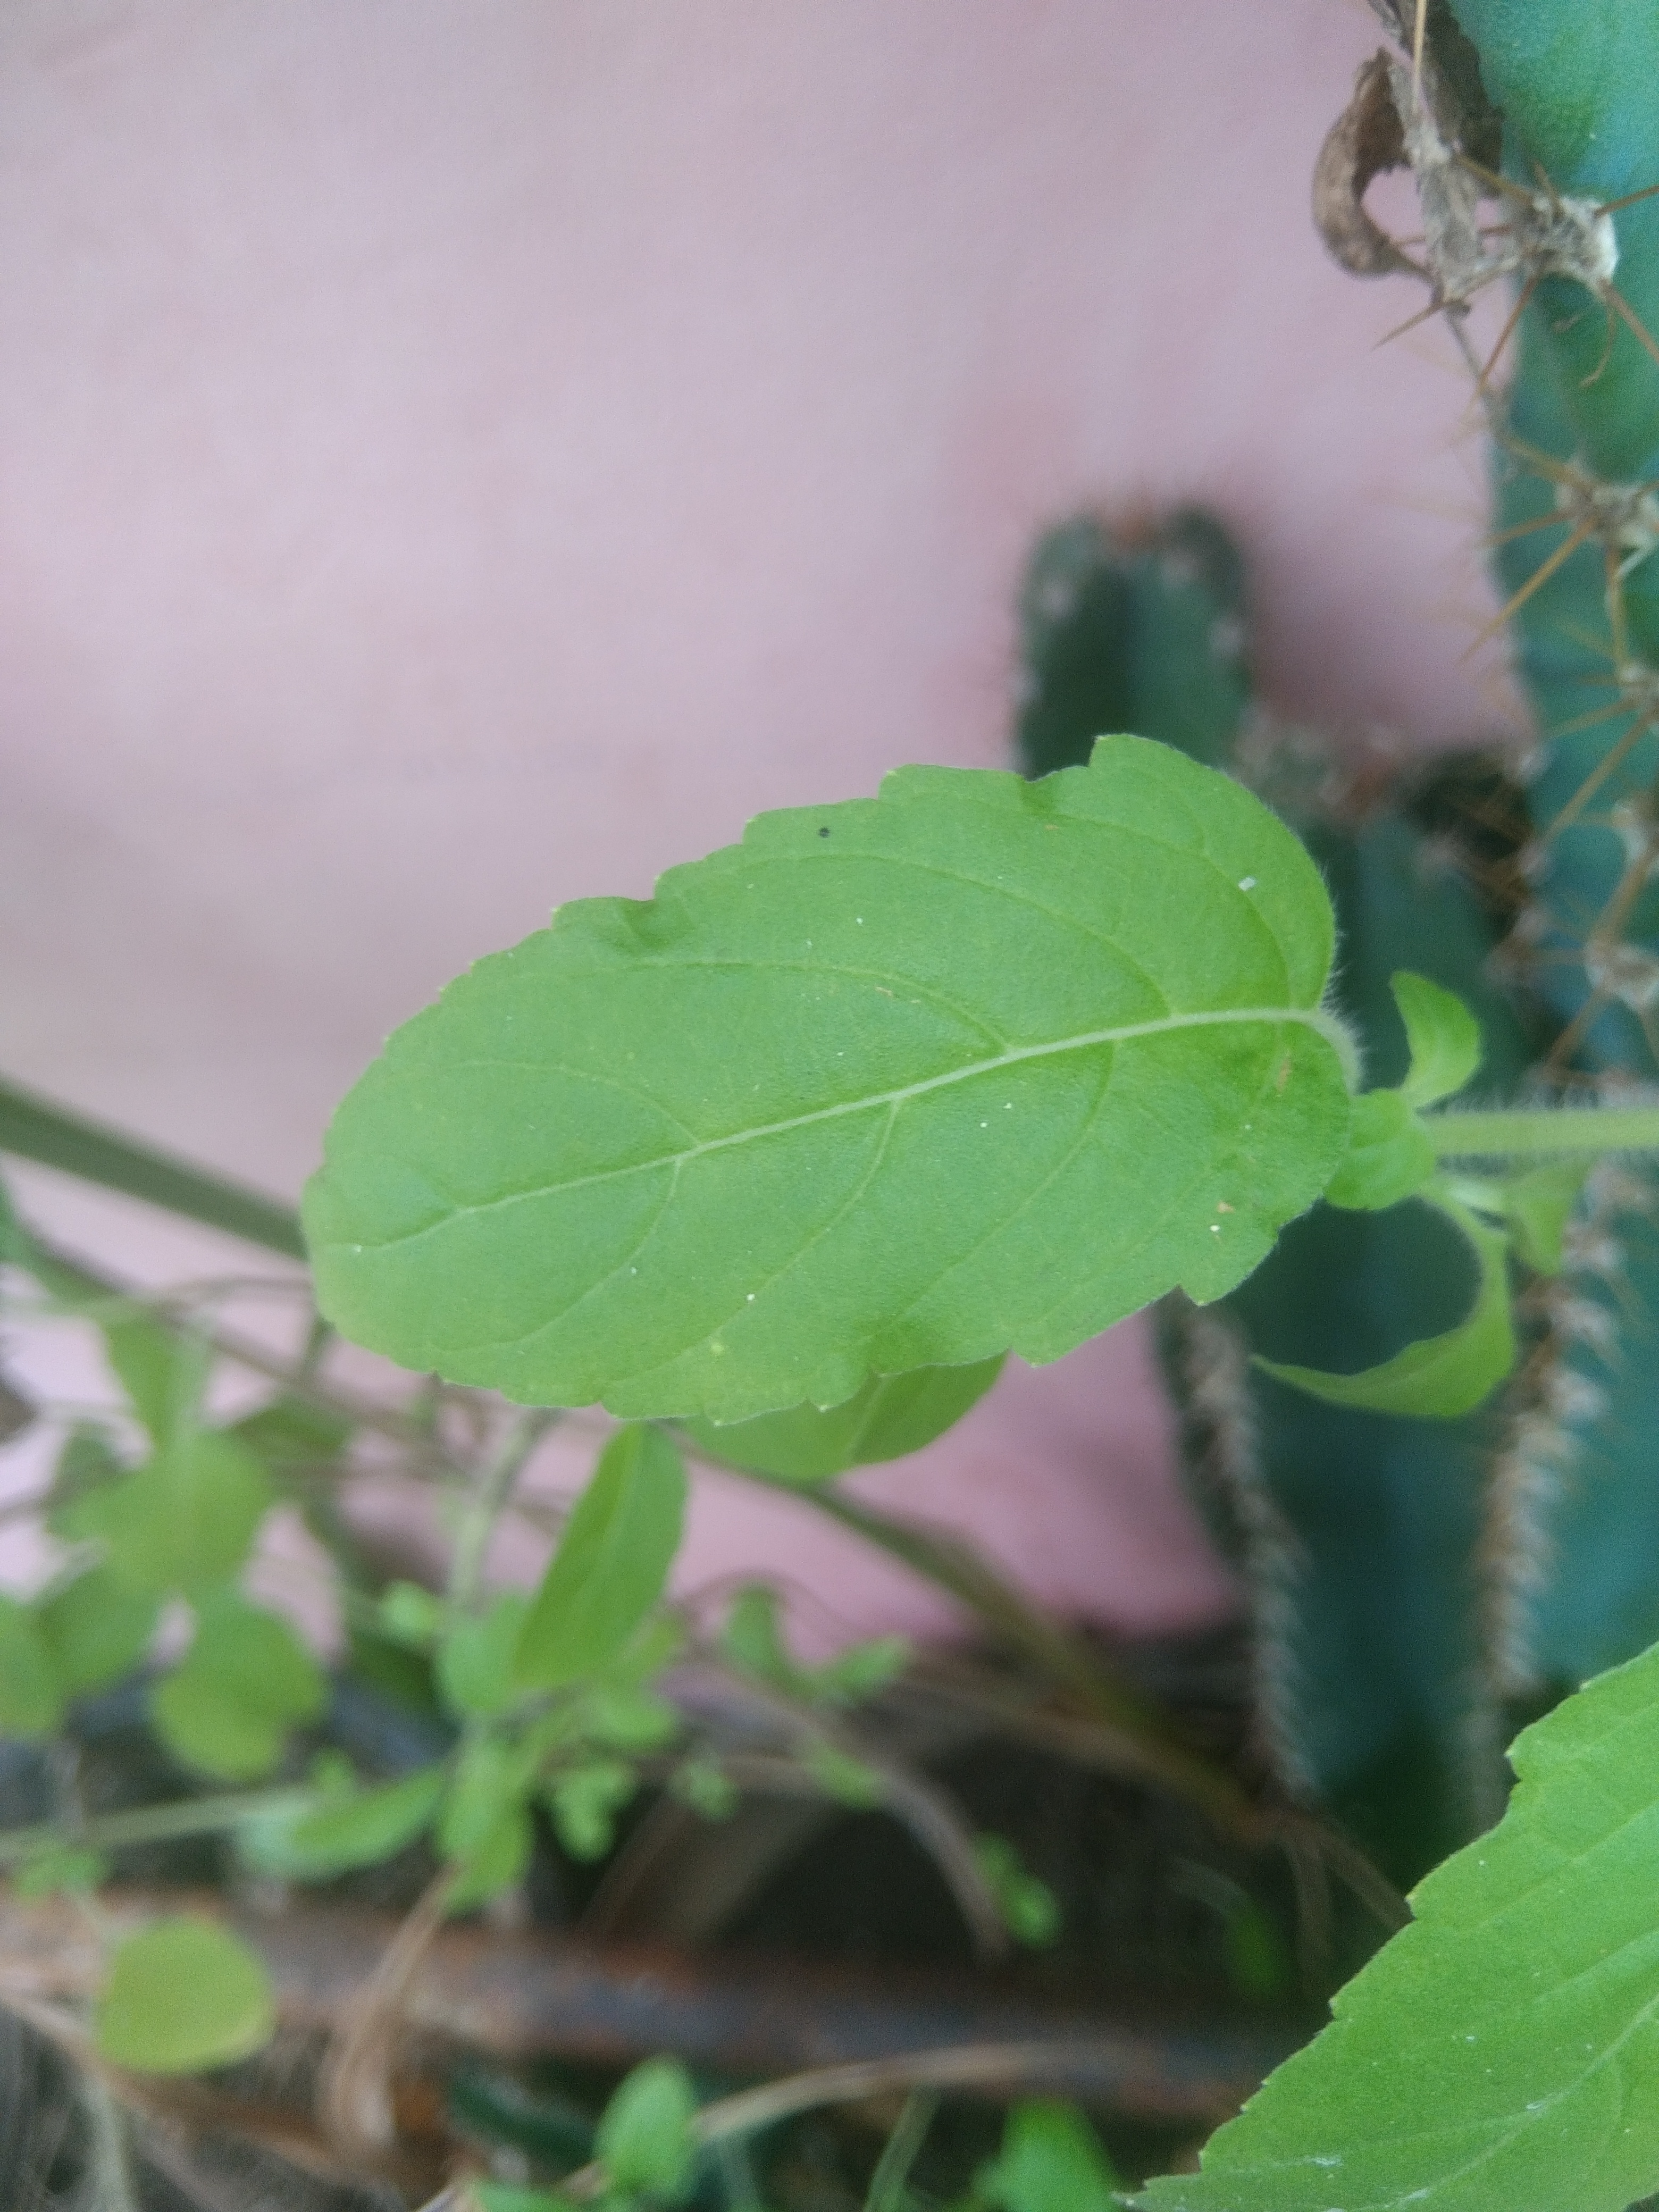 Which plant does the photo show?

tulshi
